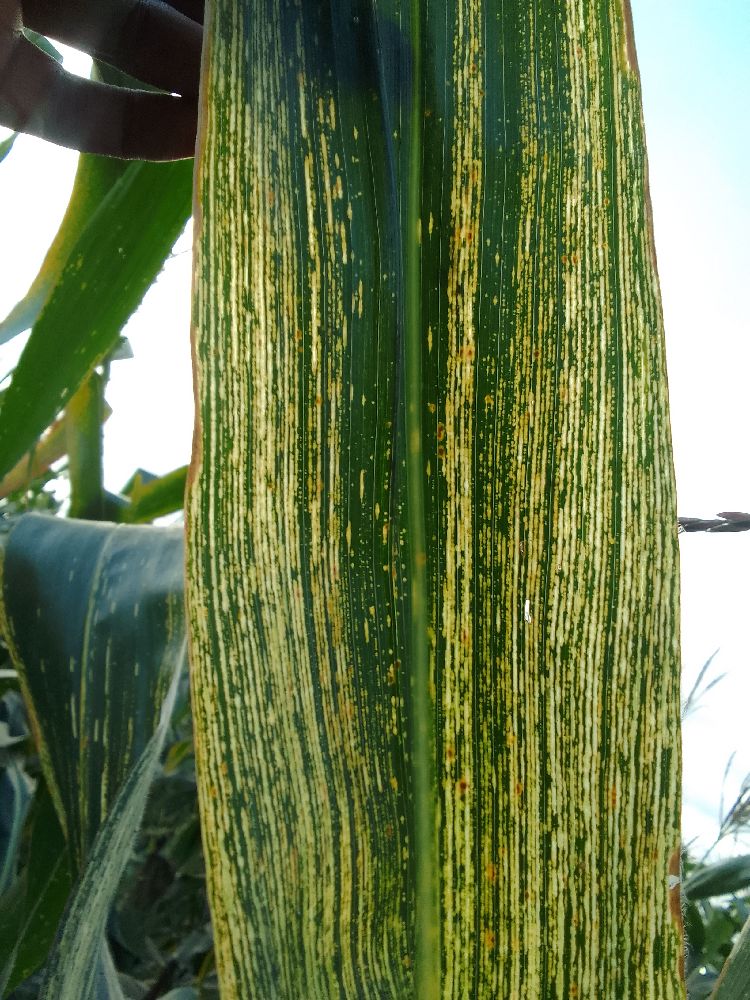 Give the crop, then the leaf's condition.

maize, maize streak virus
